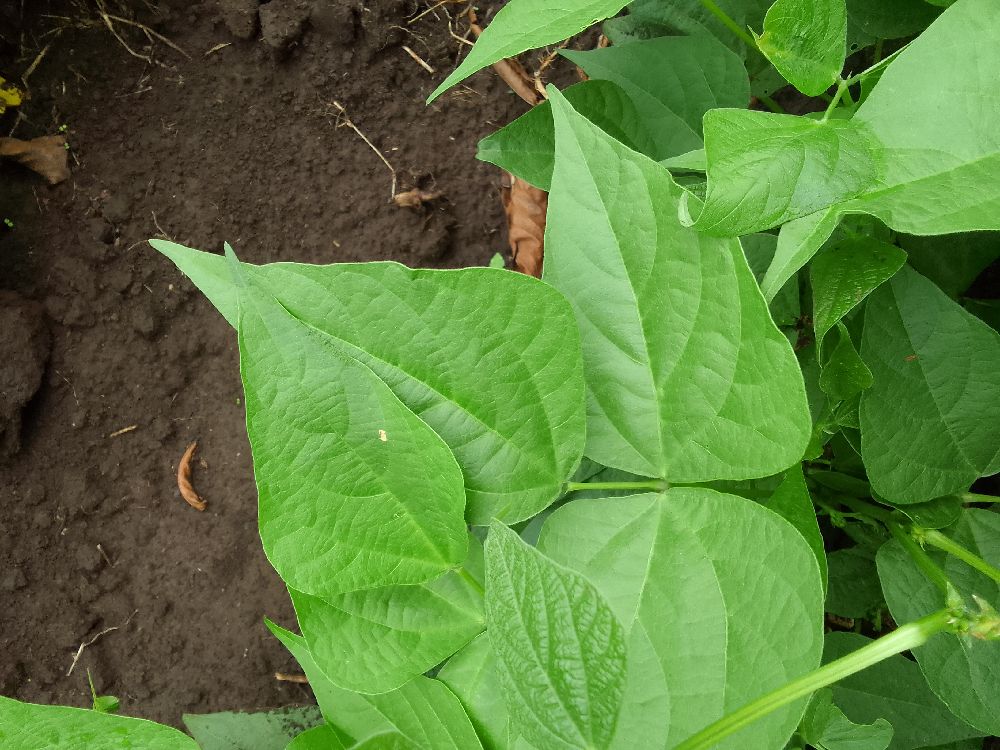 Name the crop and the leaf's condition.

common bean, healthy
